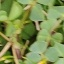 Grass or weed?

unstructured weed
